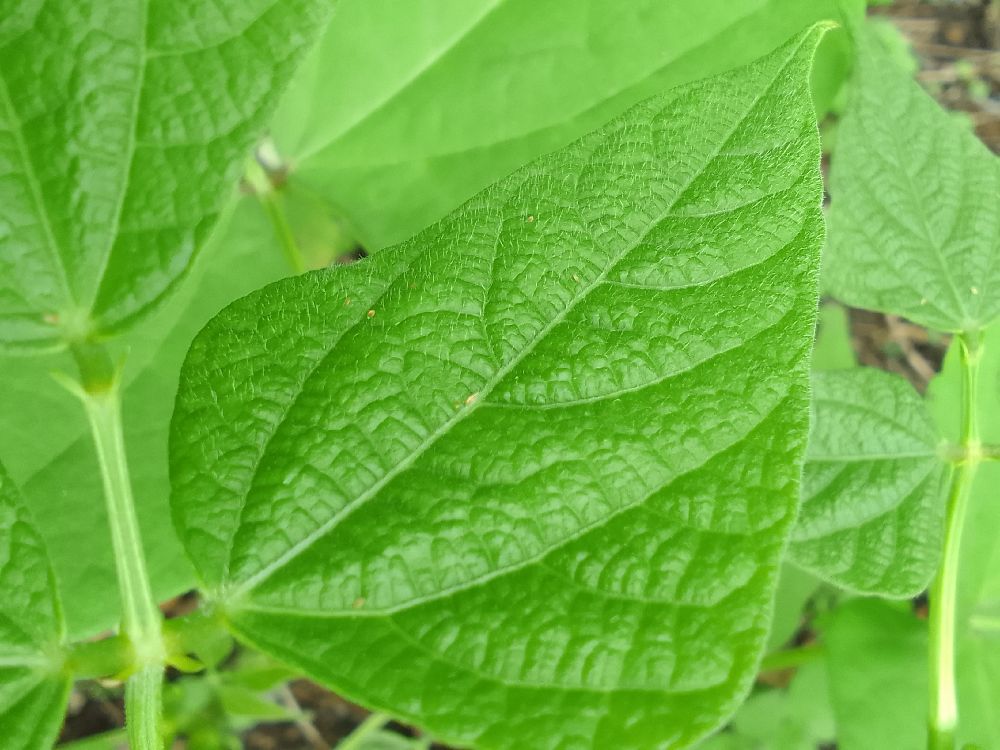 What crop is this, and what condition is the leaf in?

common bean, healthy
